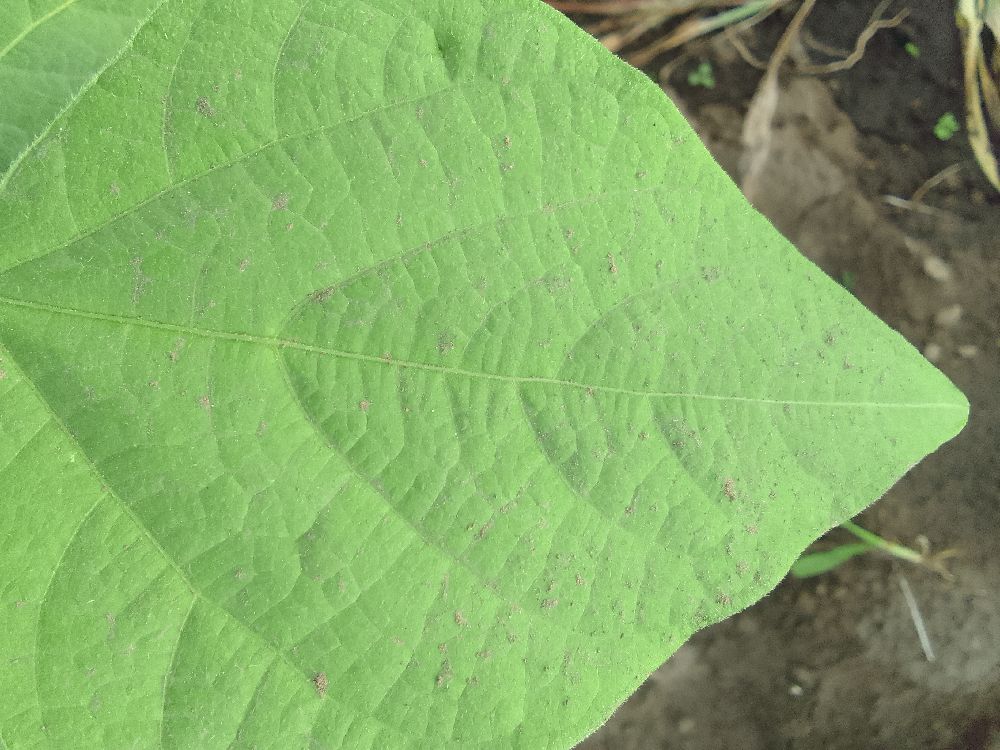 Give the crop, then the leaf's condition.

common bean, healthy
